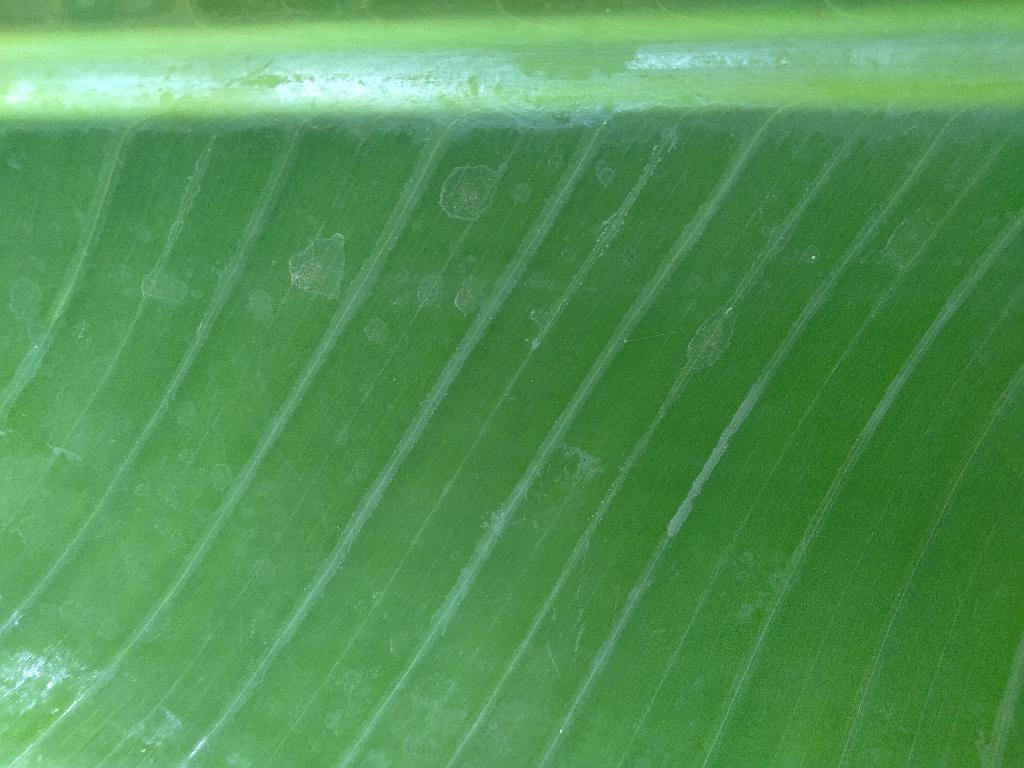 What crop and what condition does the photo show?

banana, healthy
